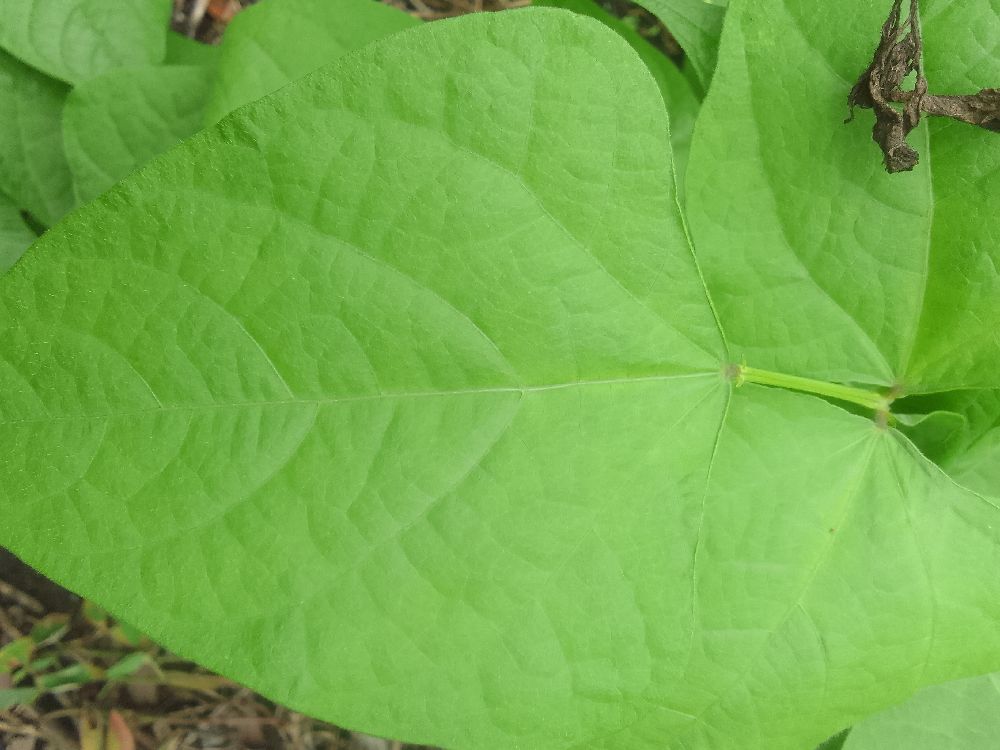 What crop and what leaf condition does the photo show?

common bean, healthy
